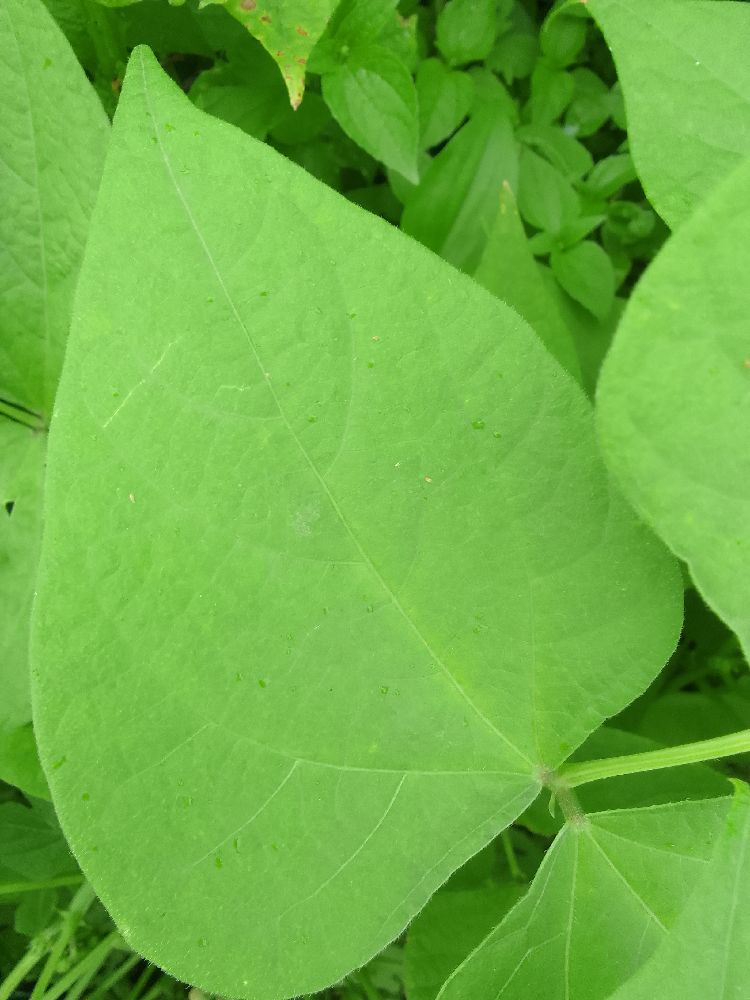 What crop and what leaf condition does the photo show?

common bean, healthy
